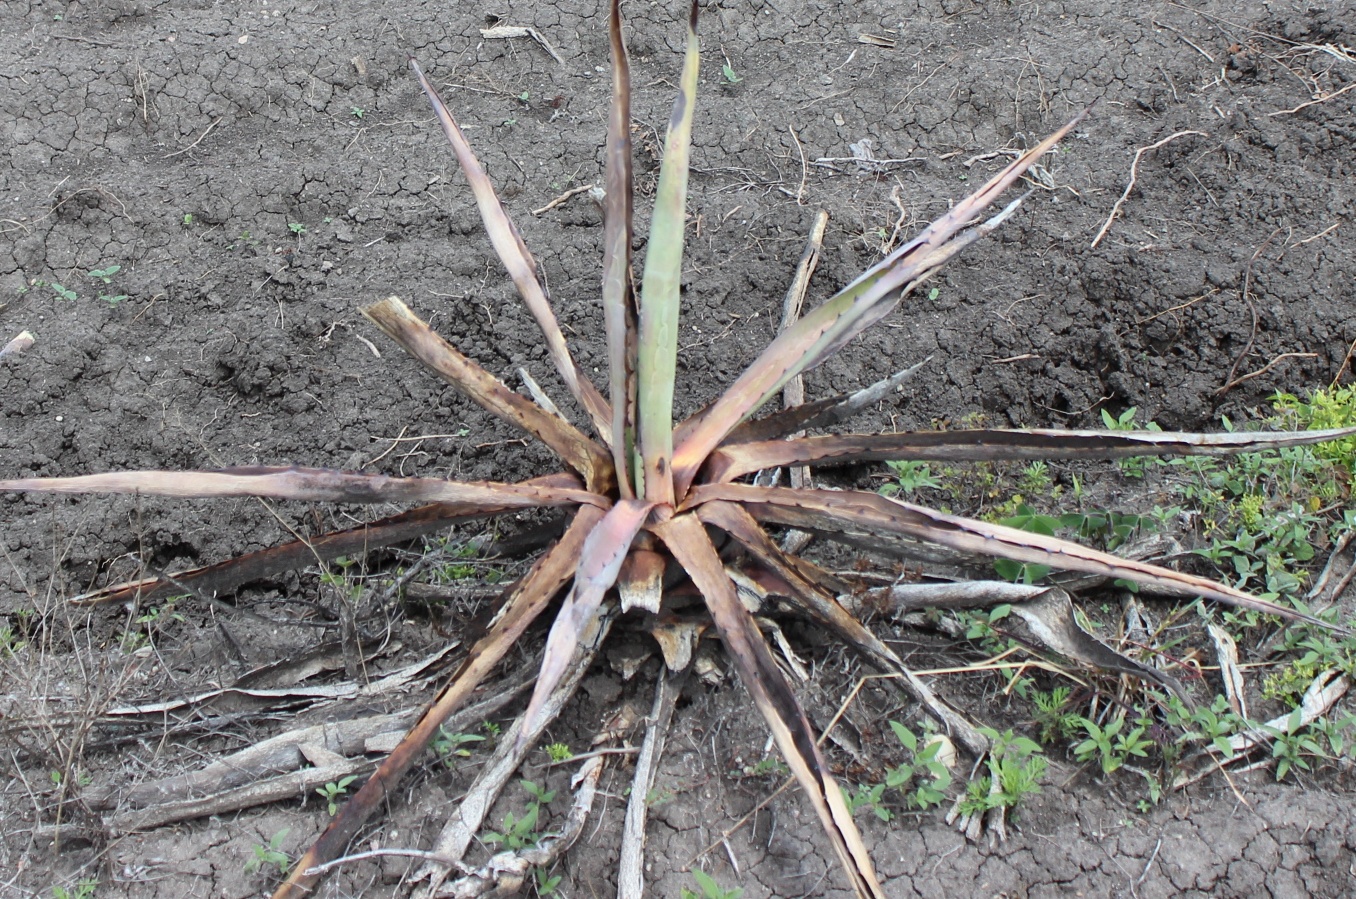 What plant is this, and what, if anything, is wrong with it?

agave, sick
